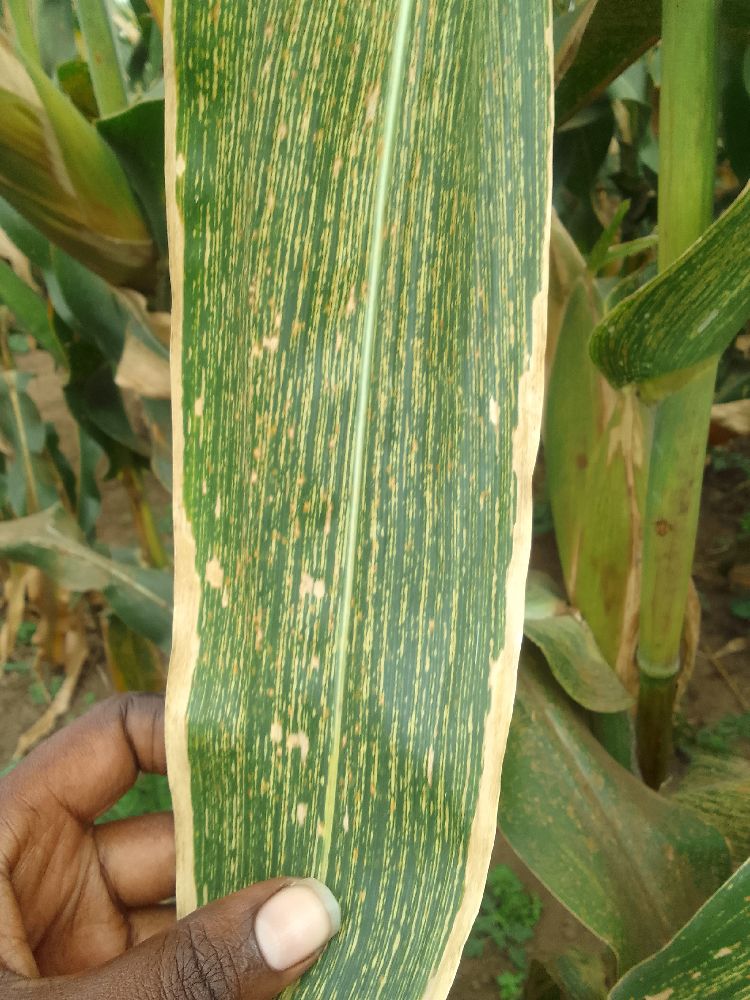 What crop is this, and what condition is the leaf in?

maize, maize streak virus
